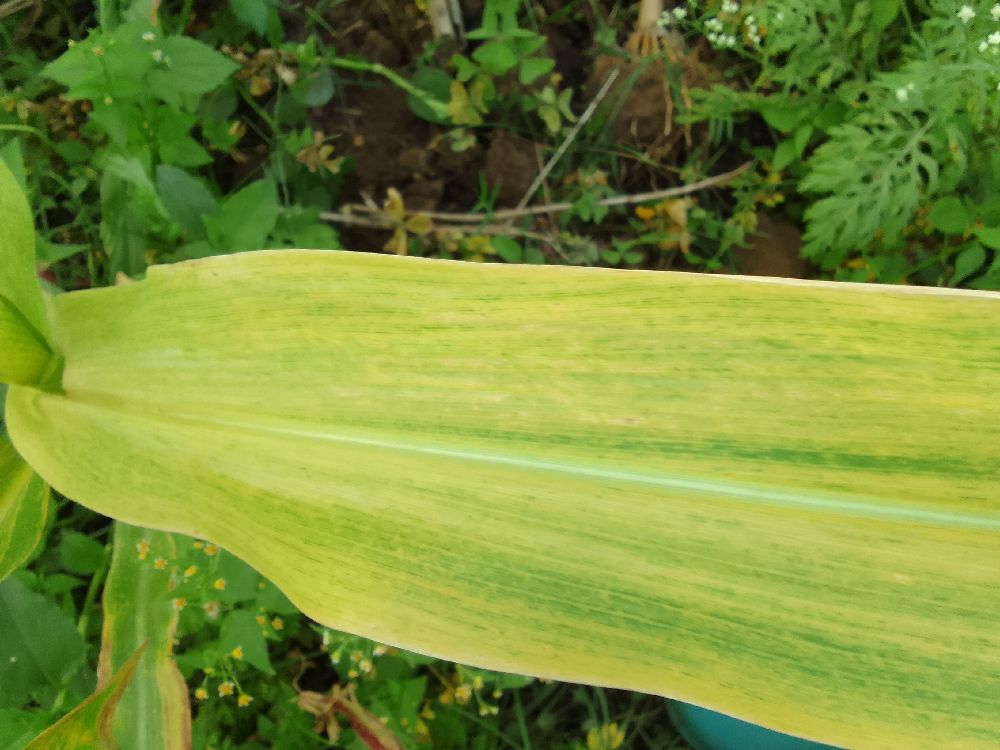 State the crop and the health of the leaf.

maize, maize lethal necrosis
